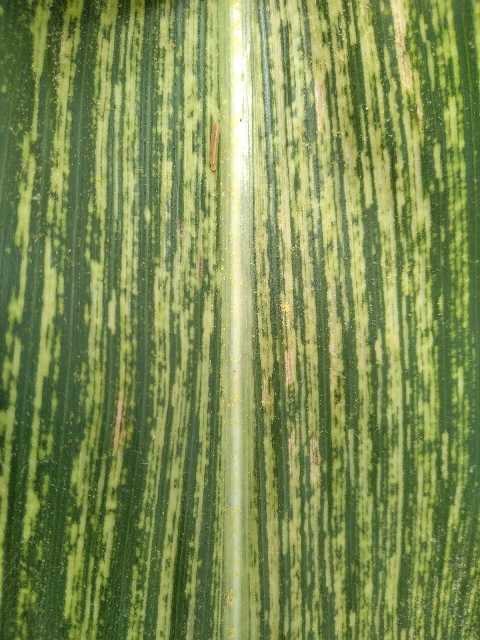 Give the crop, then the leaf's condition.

maize, maize streak virus
